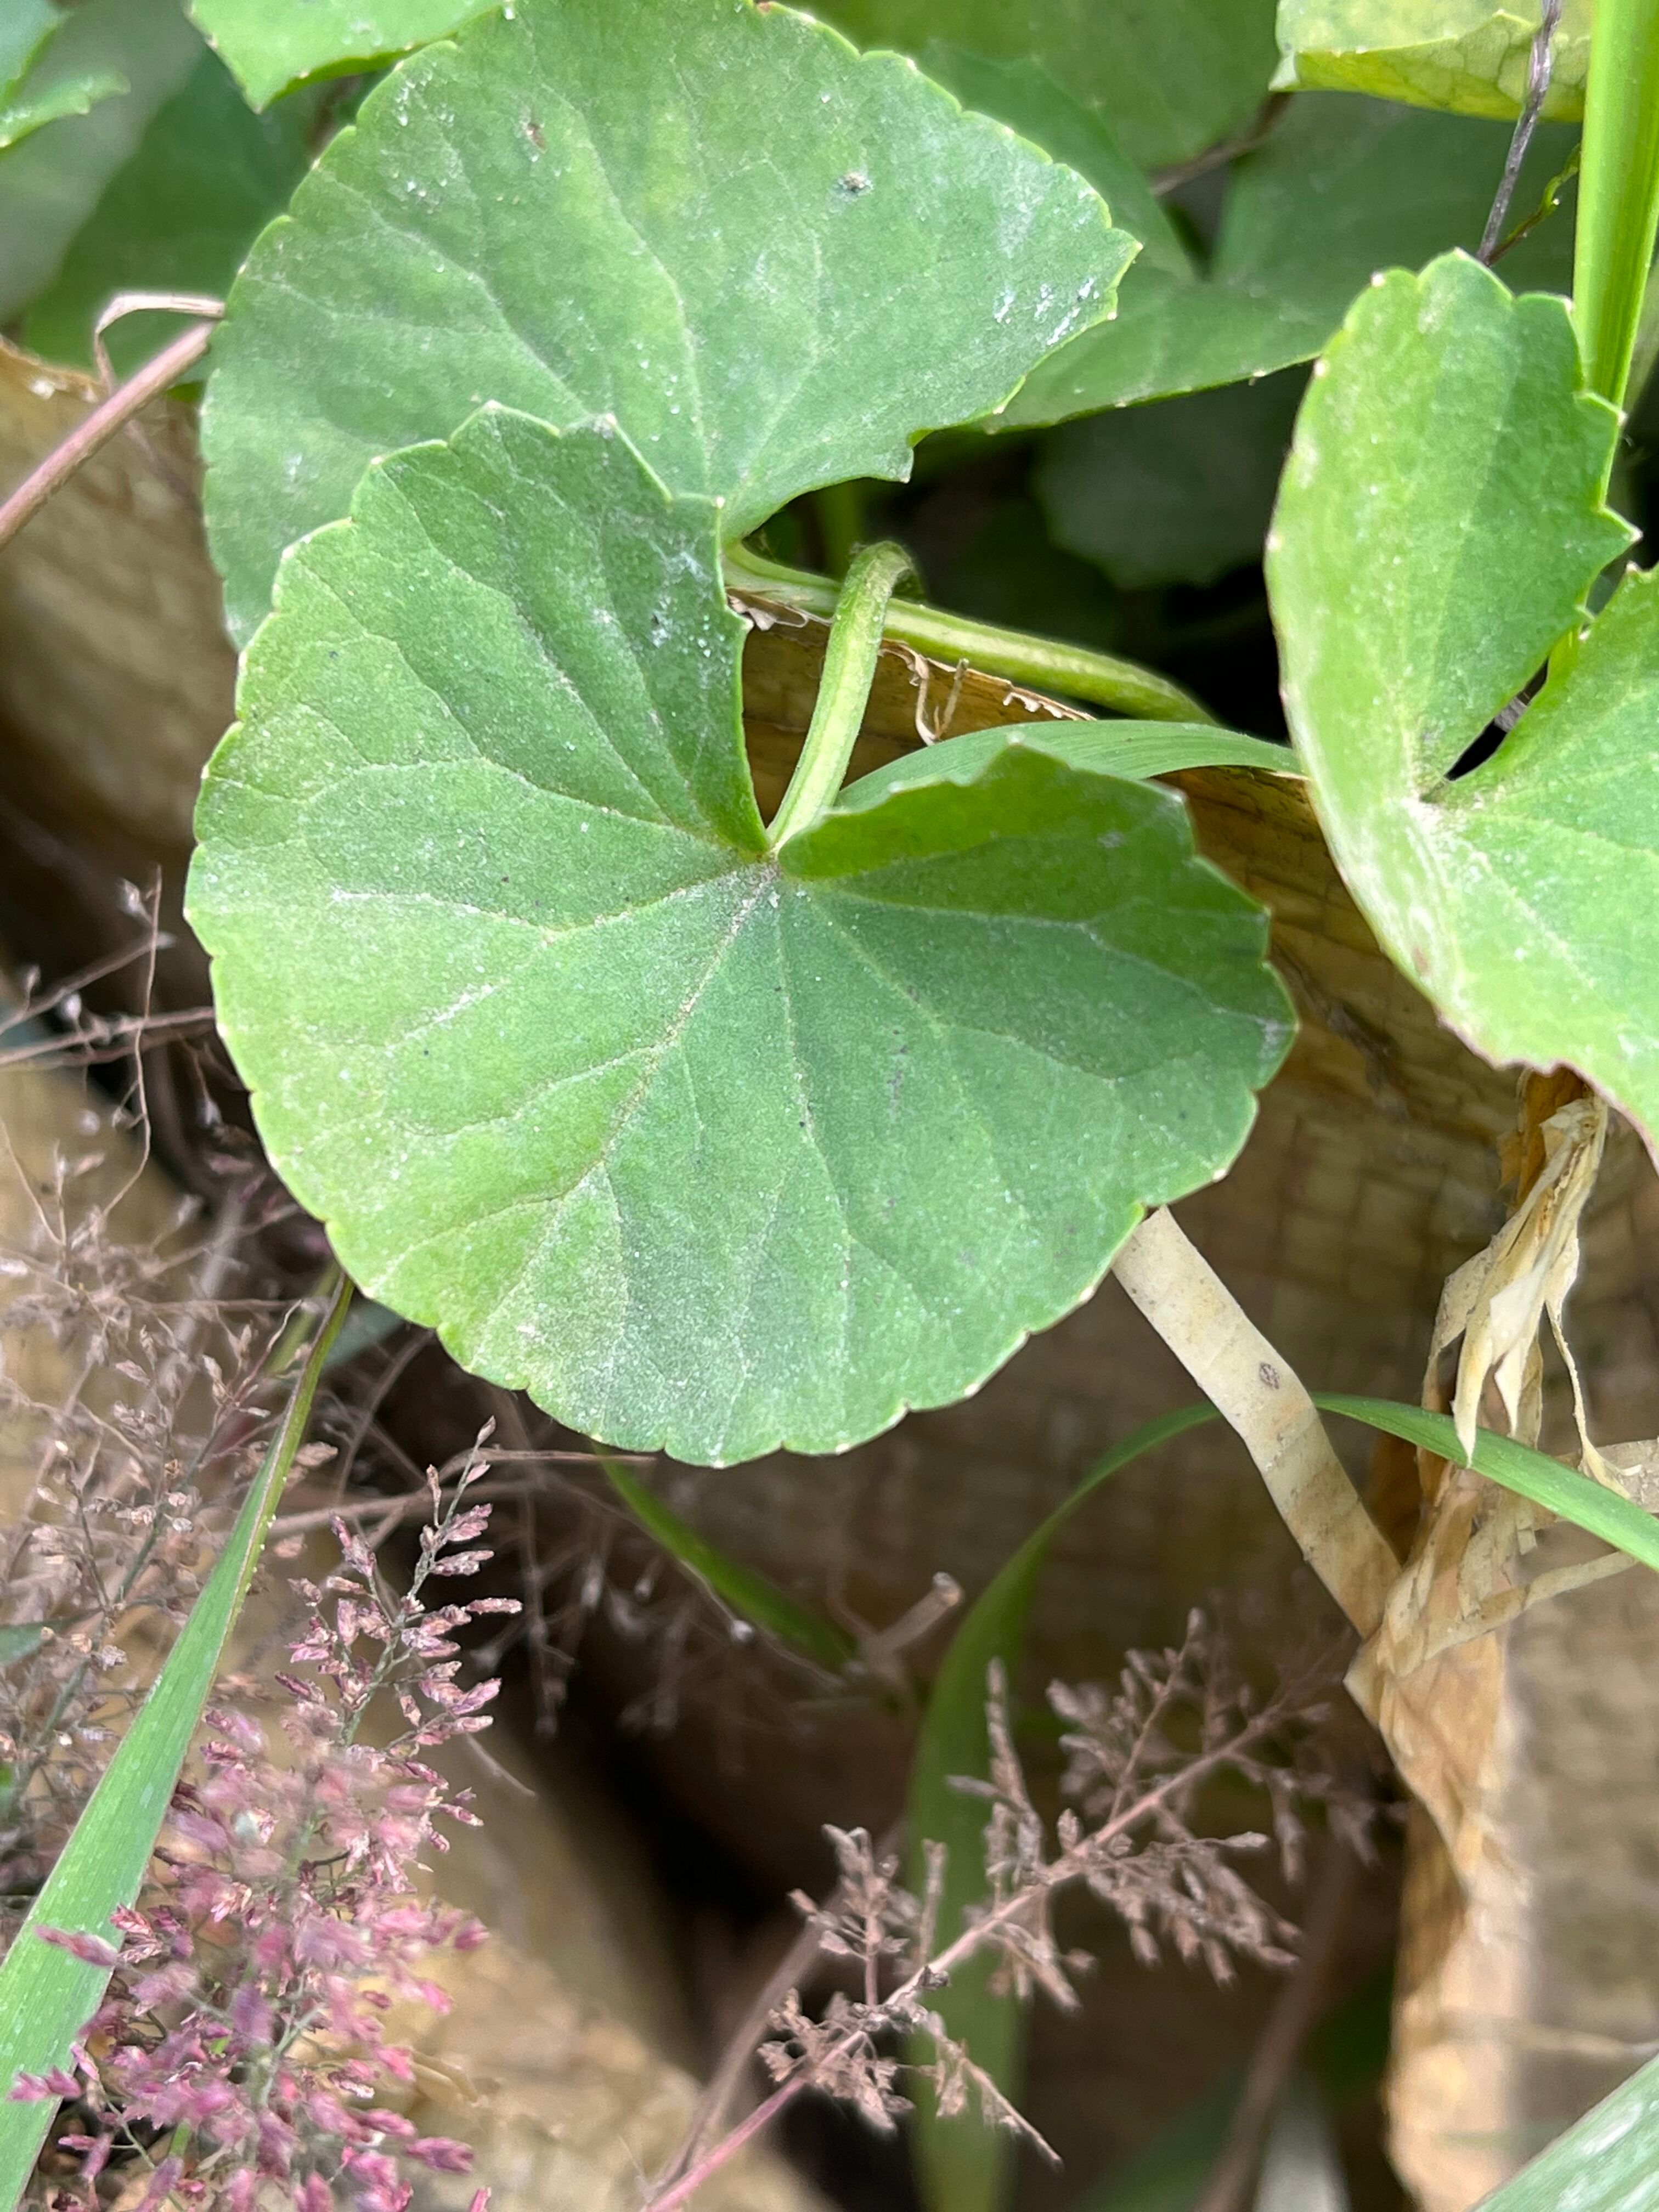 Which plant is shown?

thankuni
